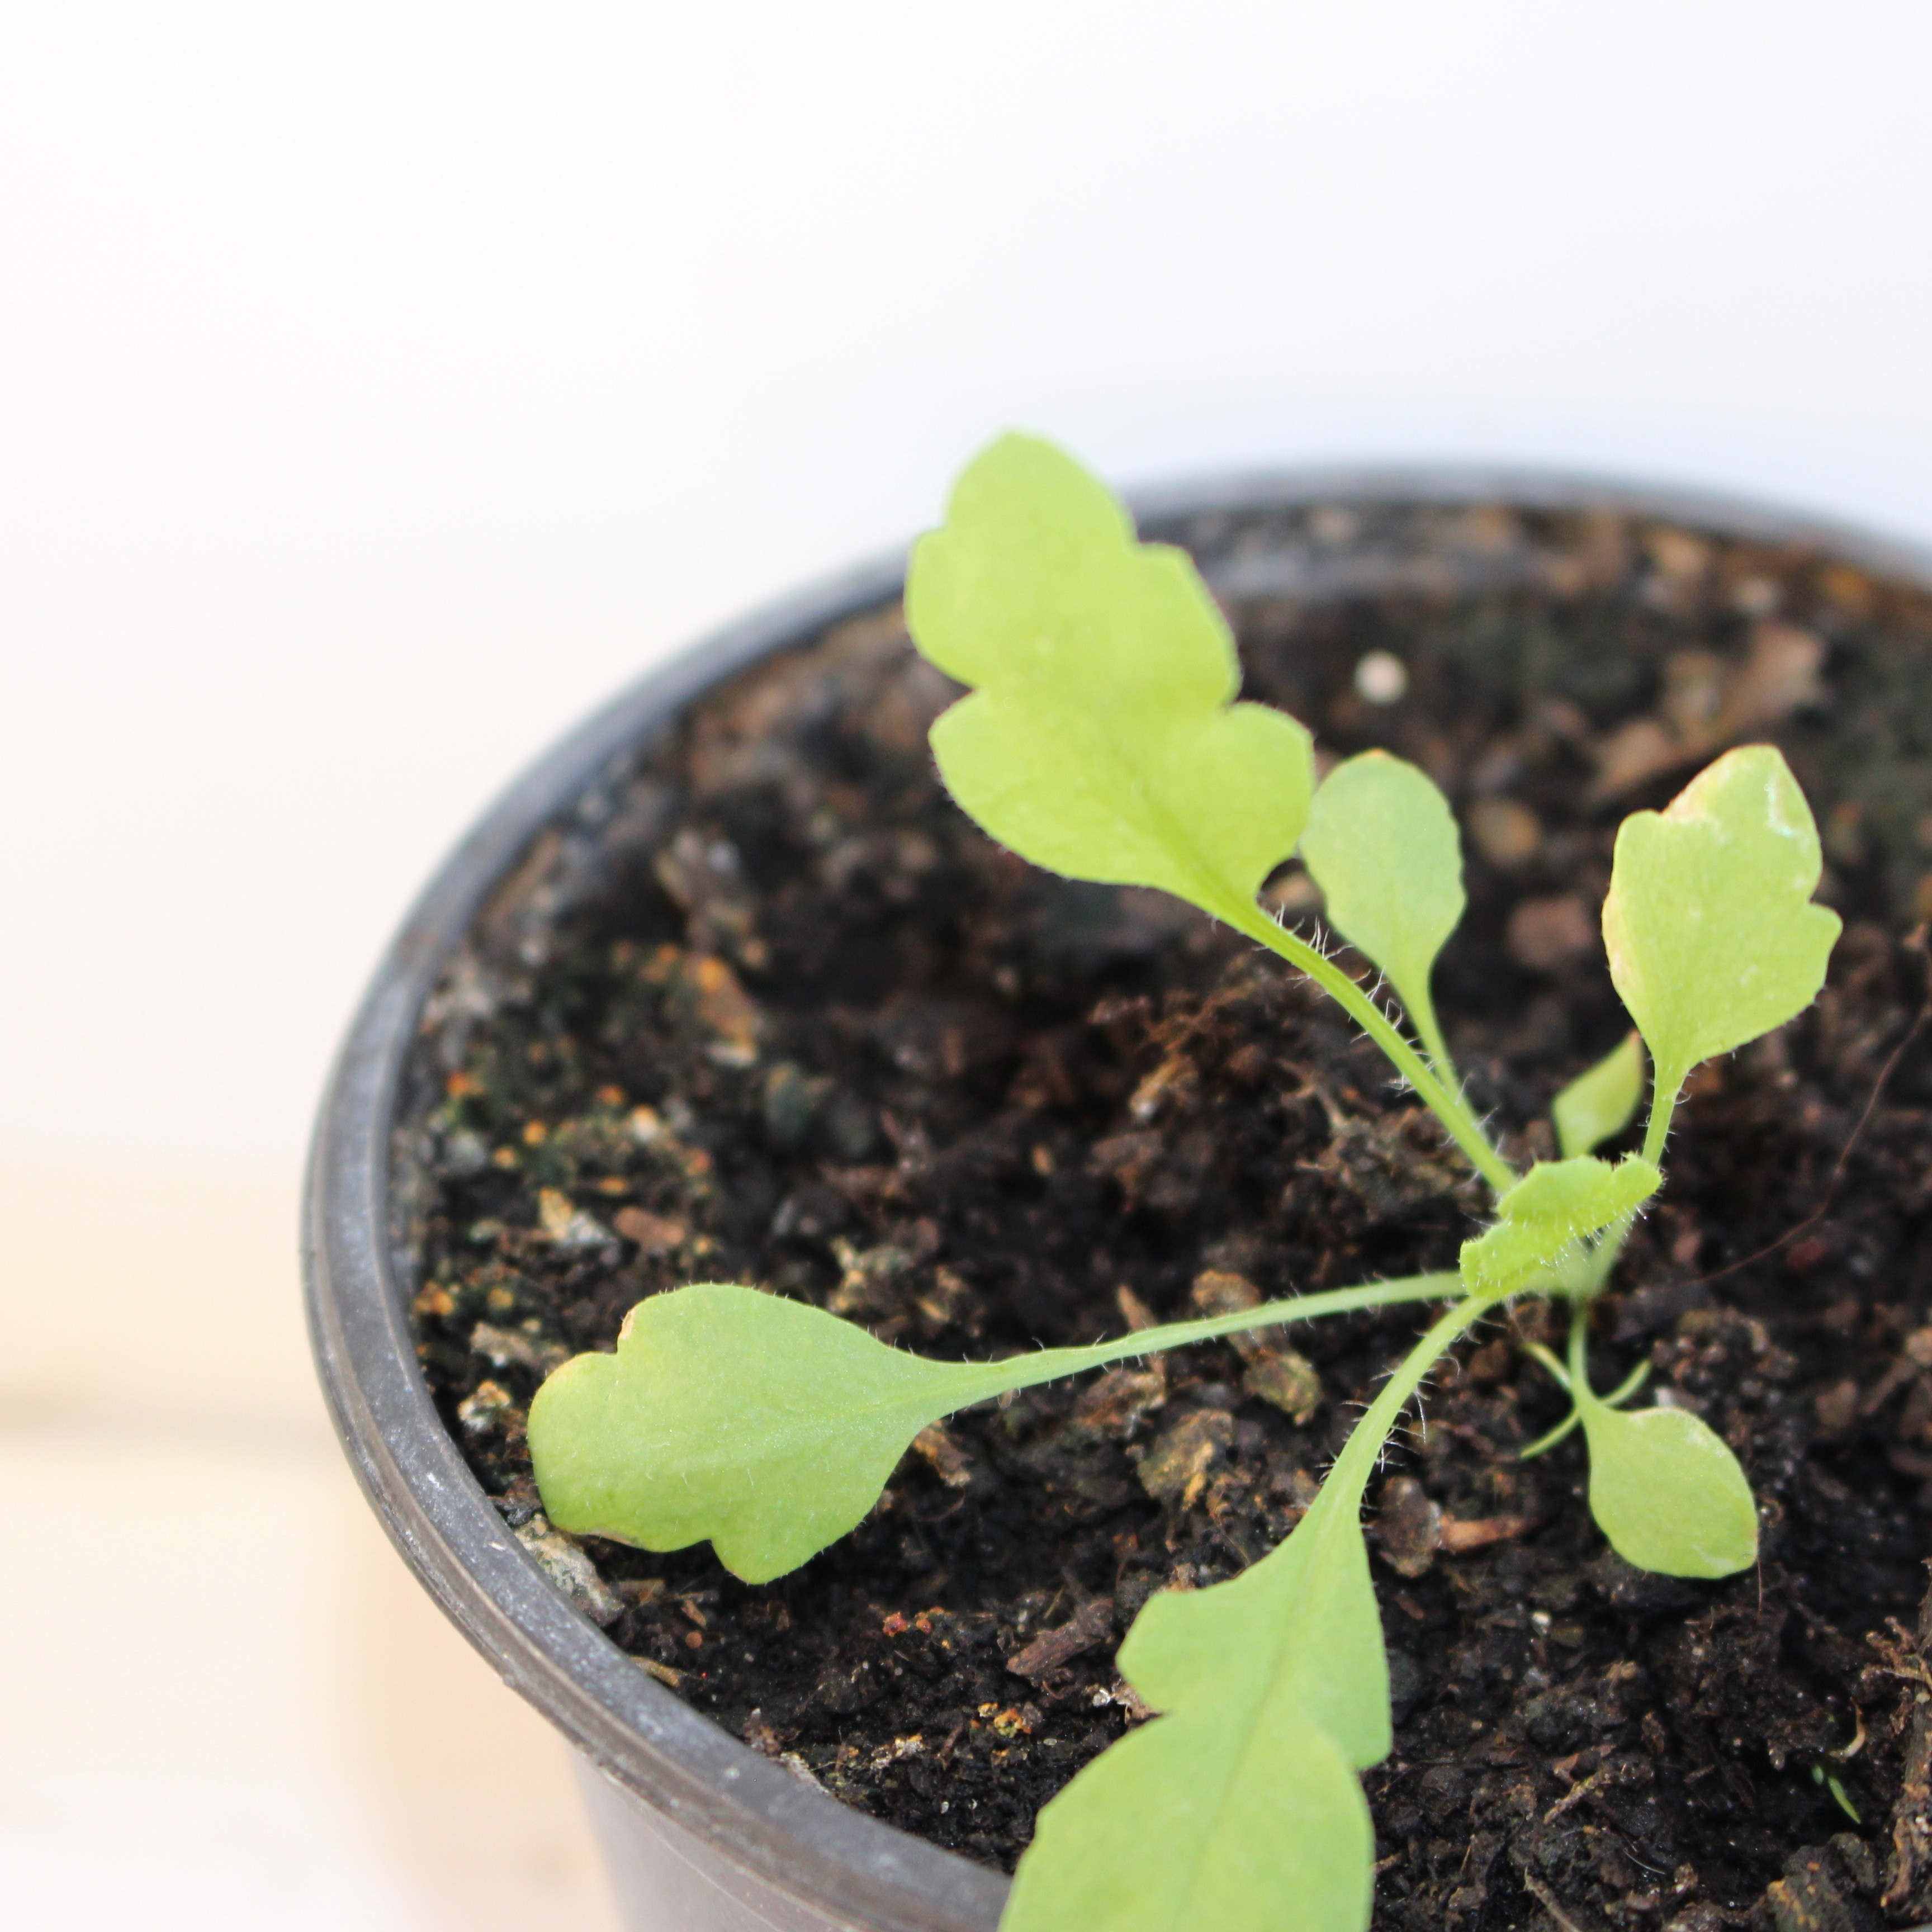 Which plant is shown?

Papaver rhoeas
